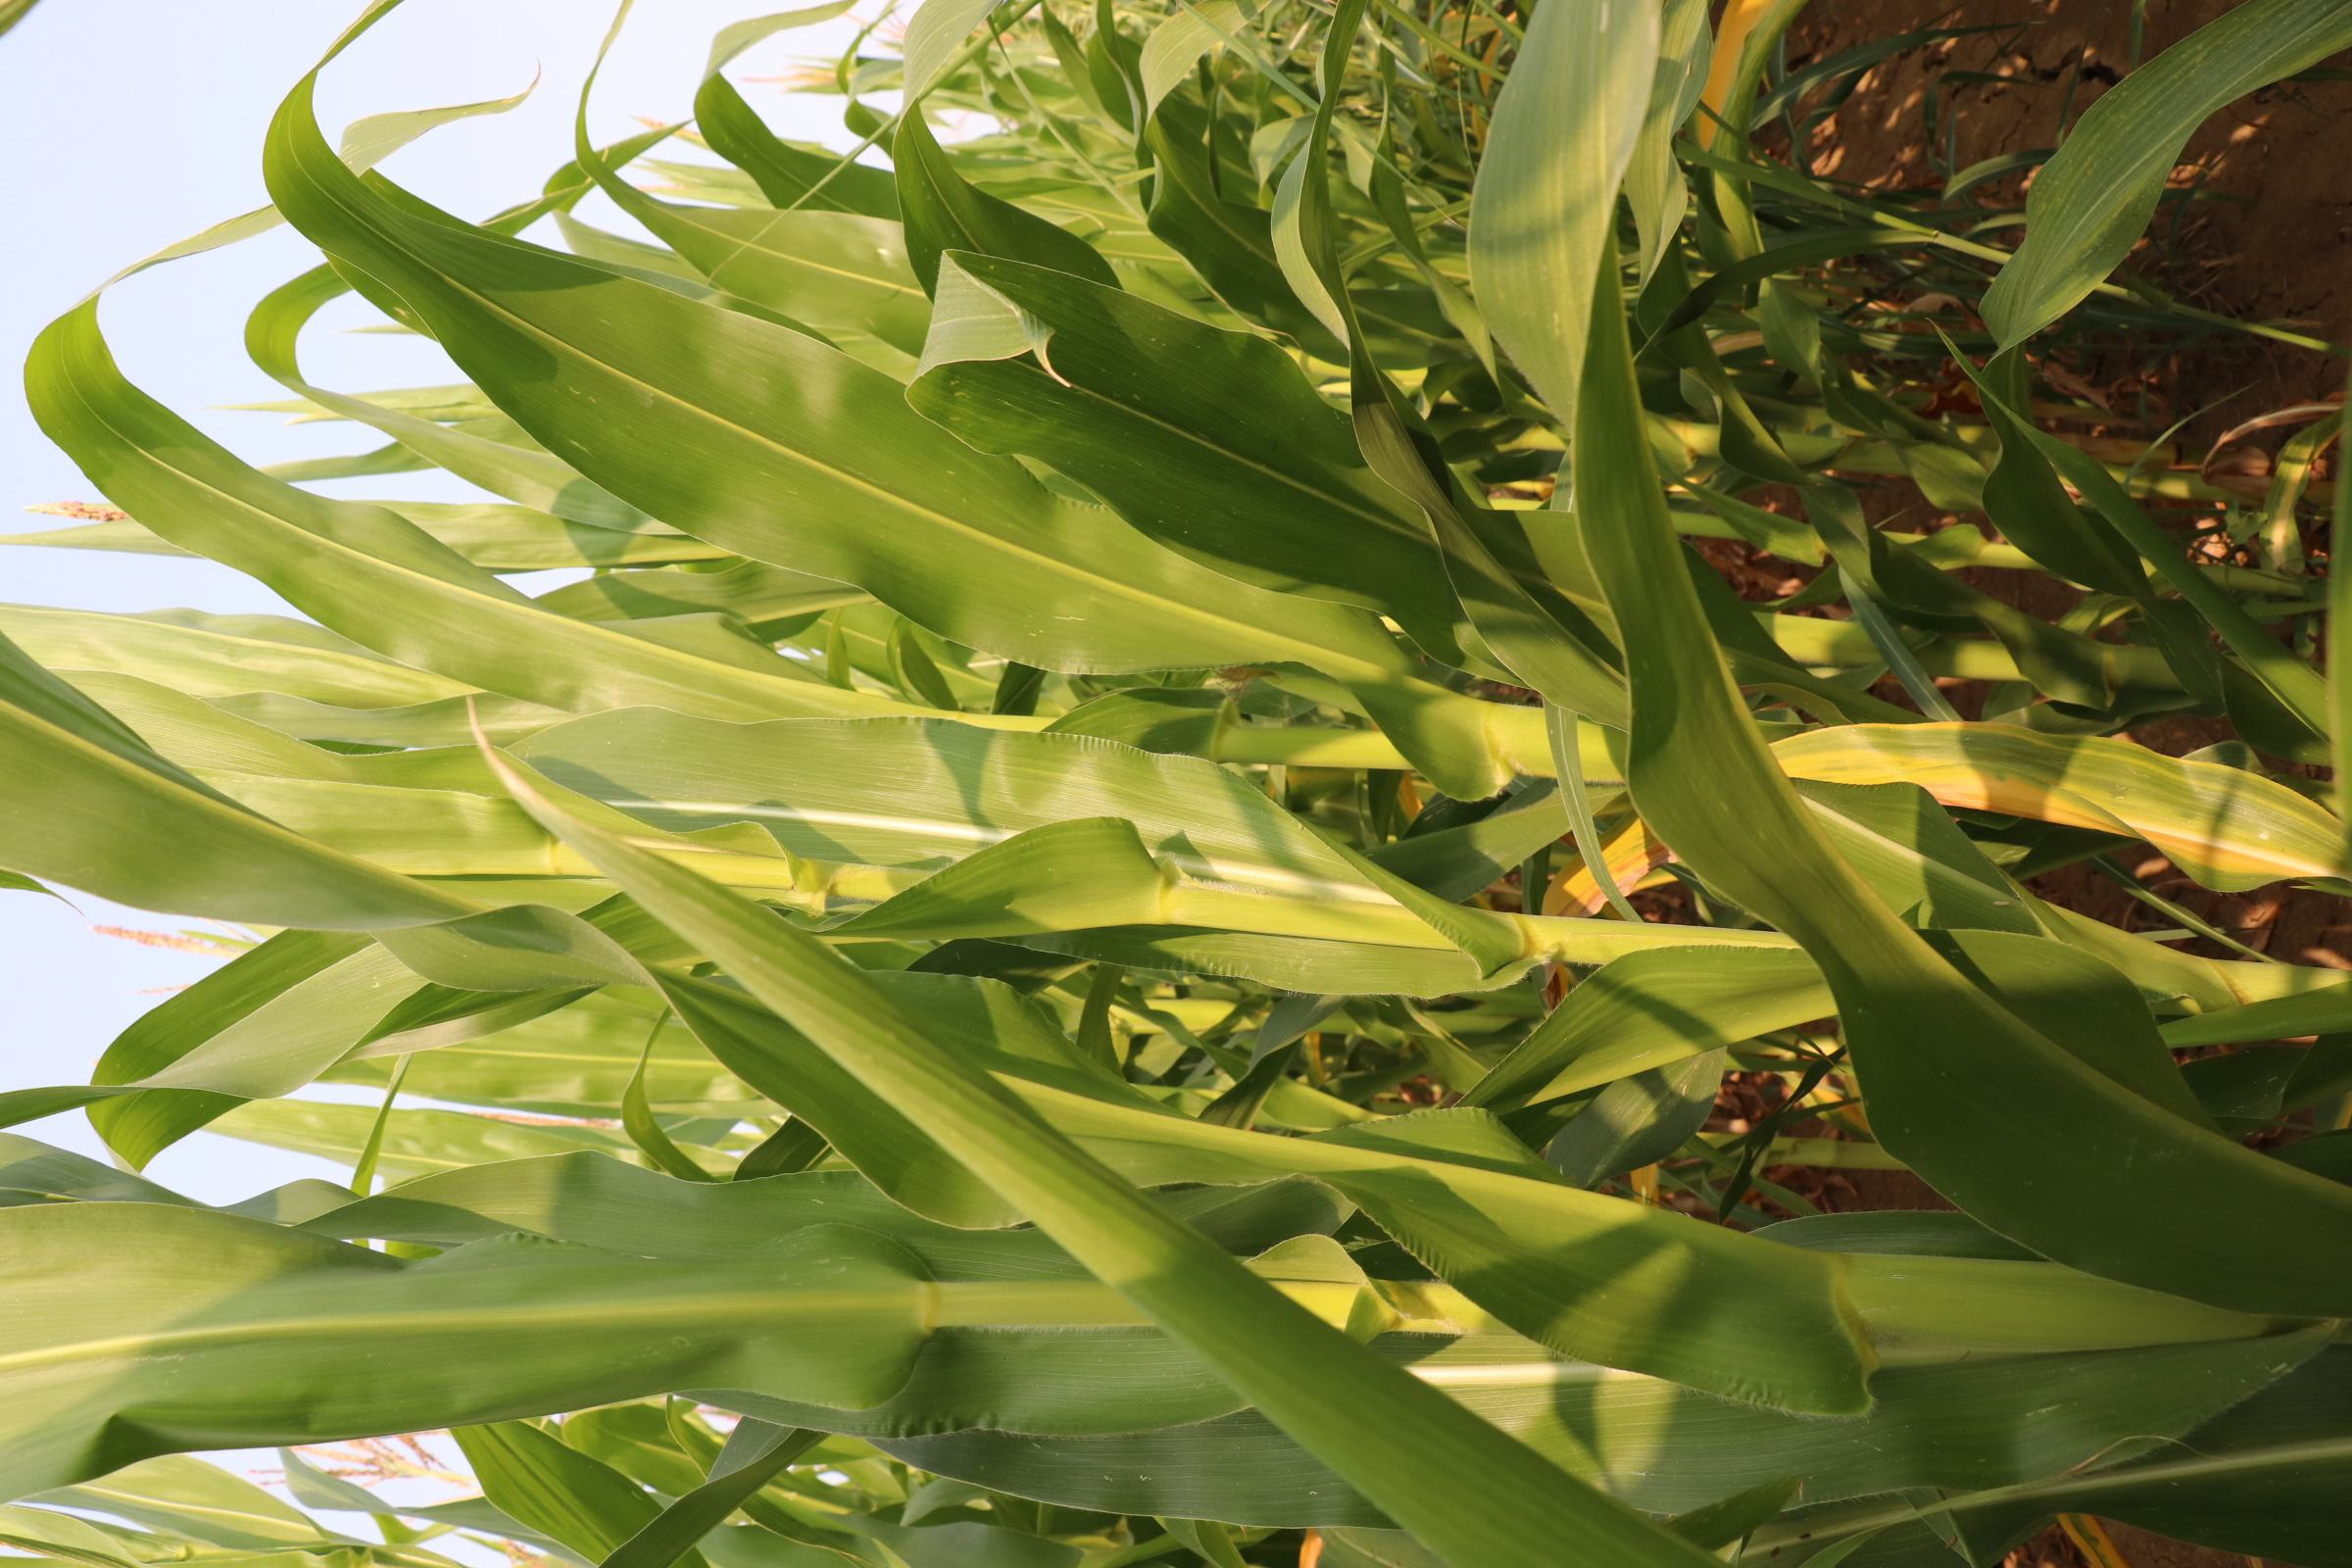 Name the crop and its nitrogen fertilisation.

maize, no added nitrogen
